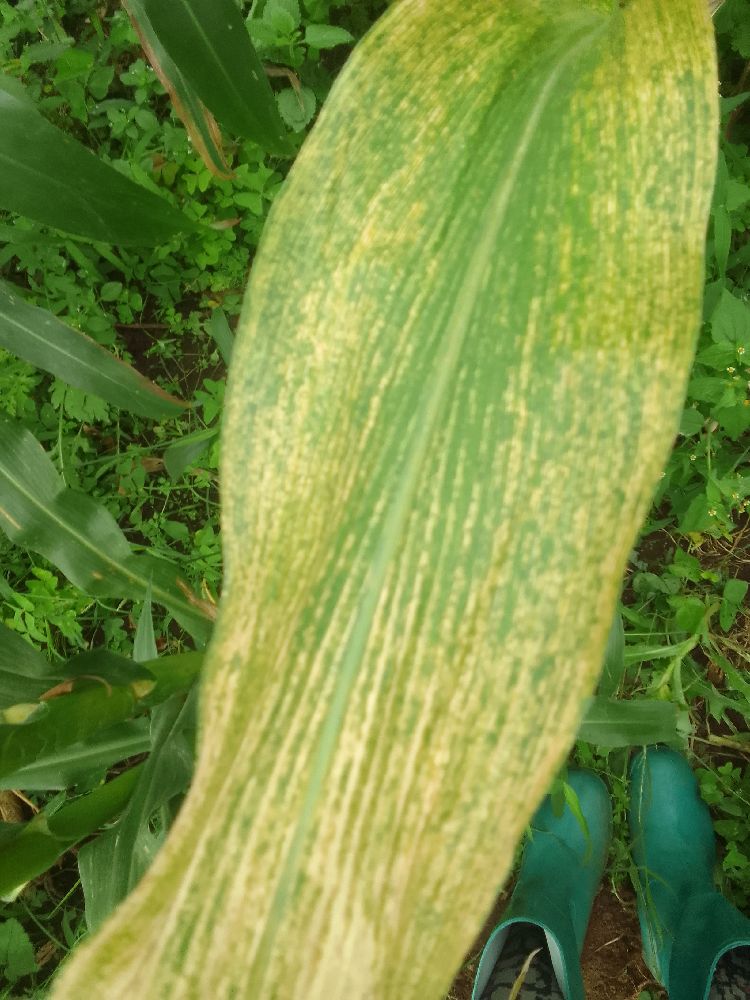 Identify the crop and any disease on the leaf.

maize, maize lethal necrosis
